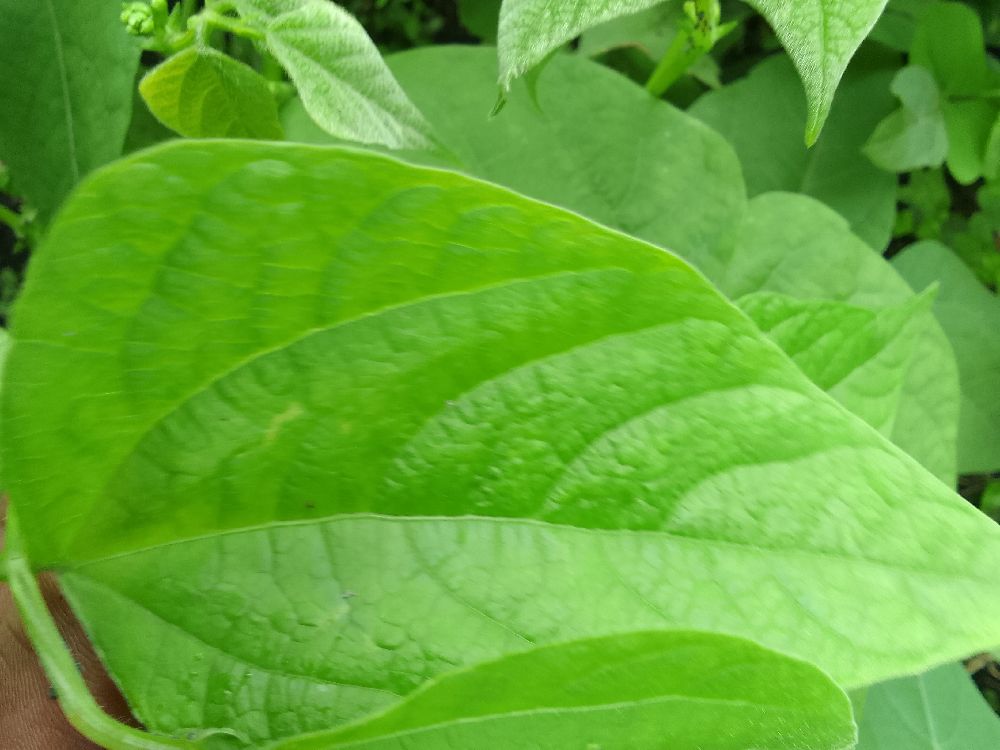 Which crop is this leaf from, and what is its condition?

common bean, healthy
